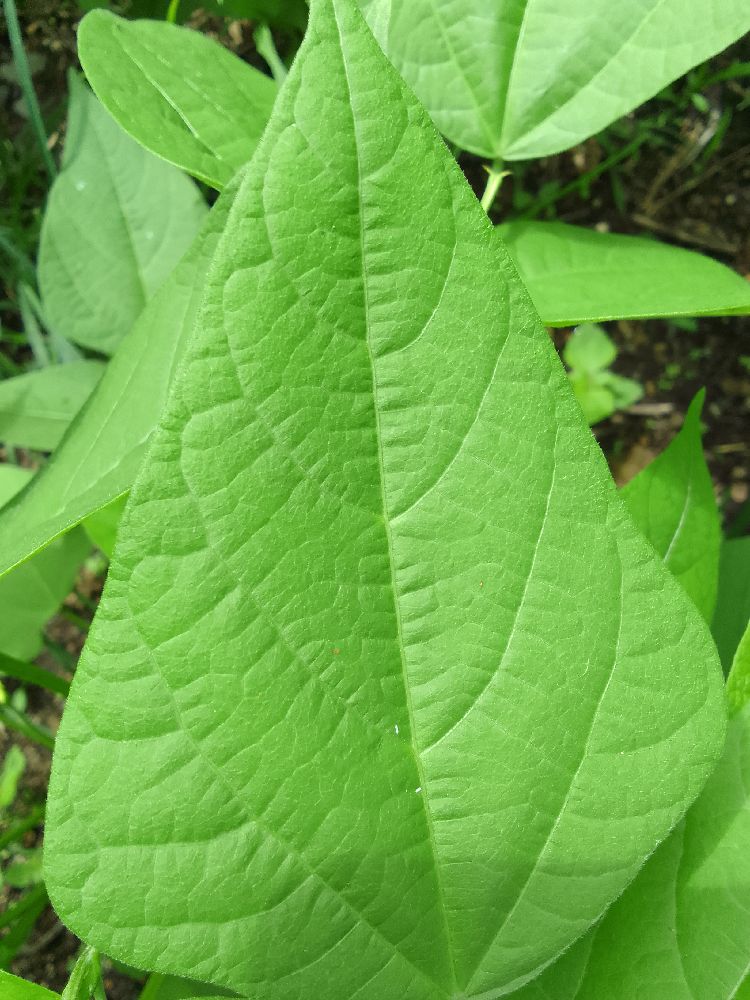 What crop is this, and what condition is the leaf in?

common bean, healthy
